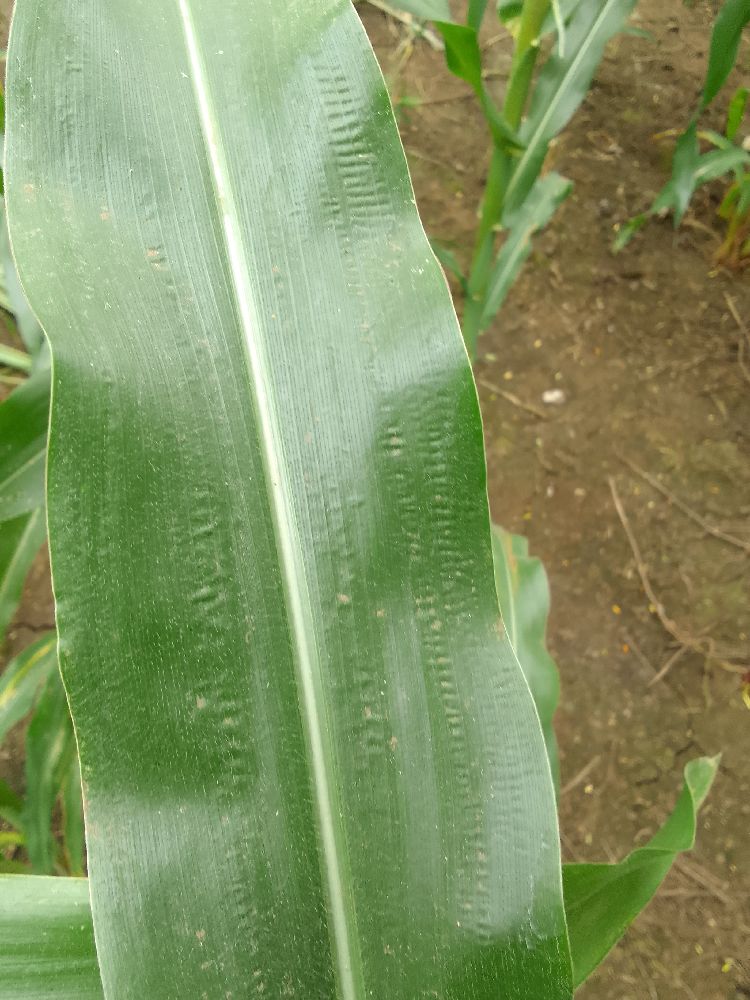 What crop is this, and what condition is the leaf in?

maize, healthy
